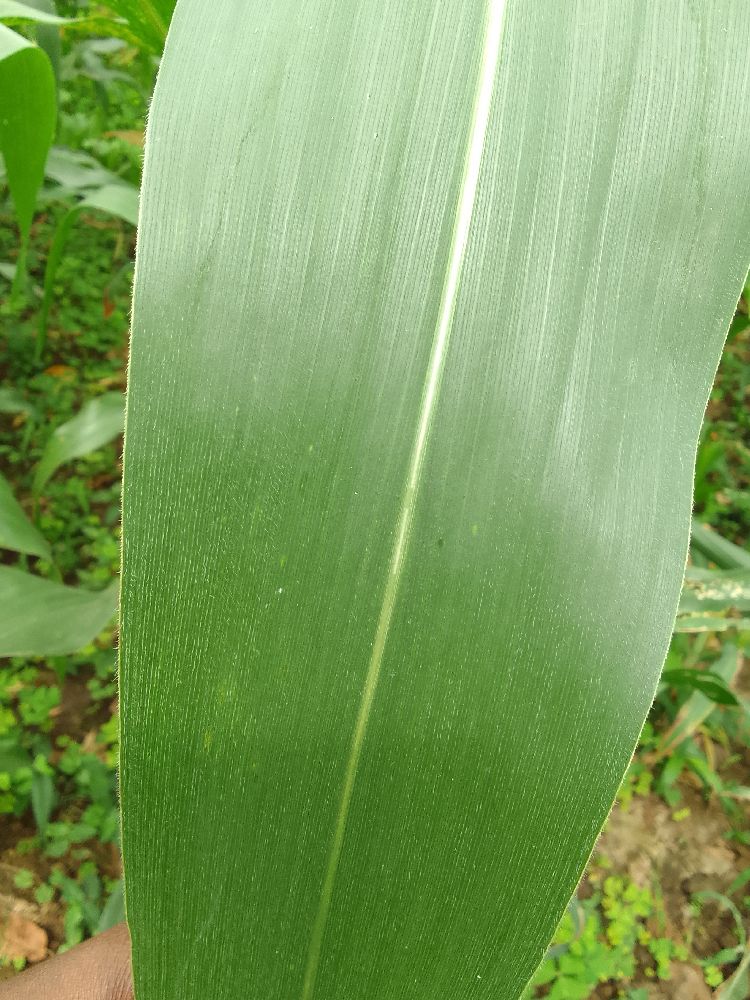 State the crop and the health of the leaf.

maize, healthy
